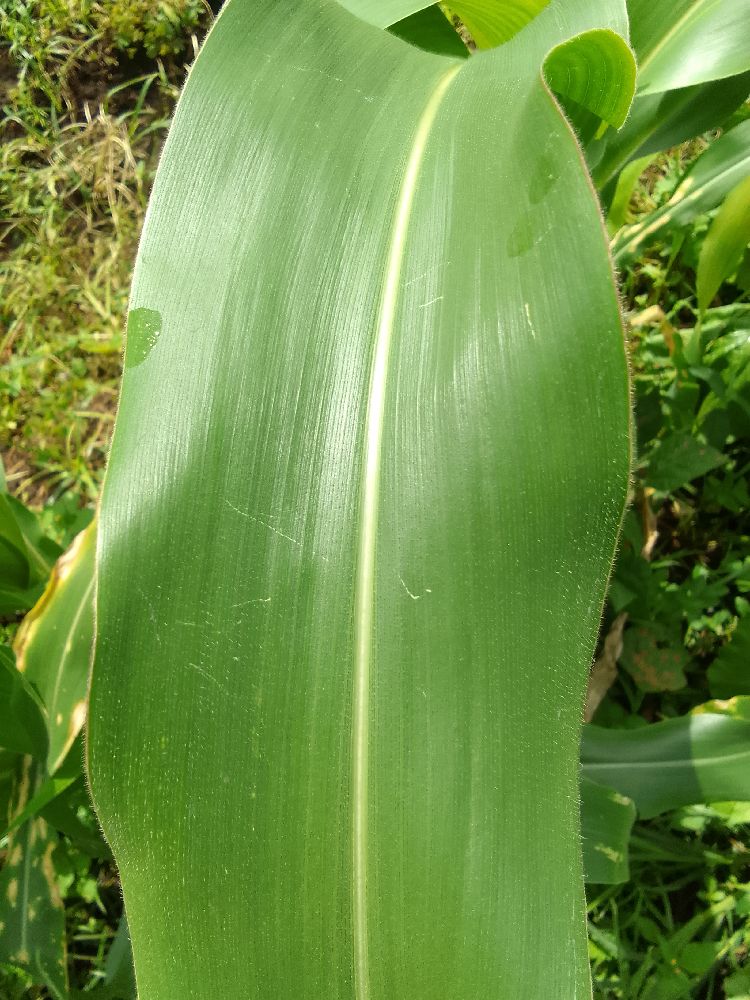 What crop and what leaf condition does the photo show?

maize, healthy
